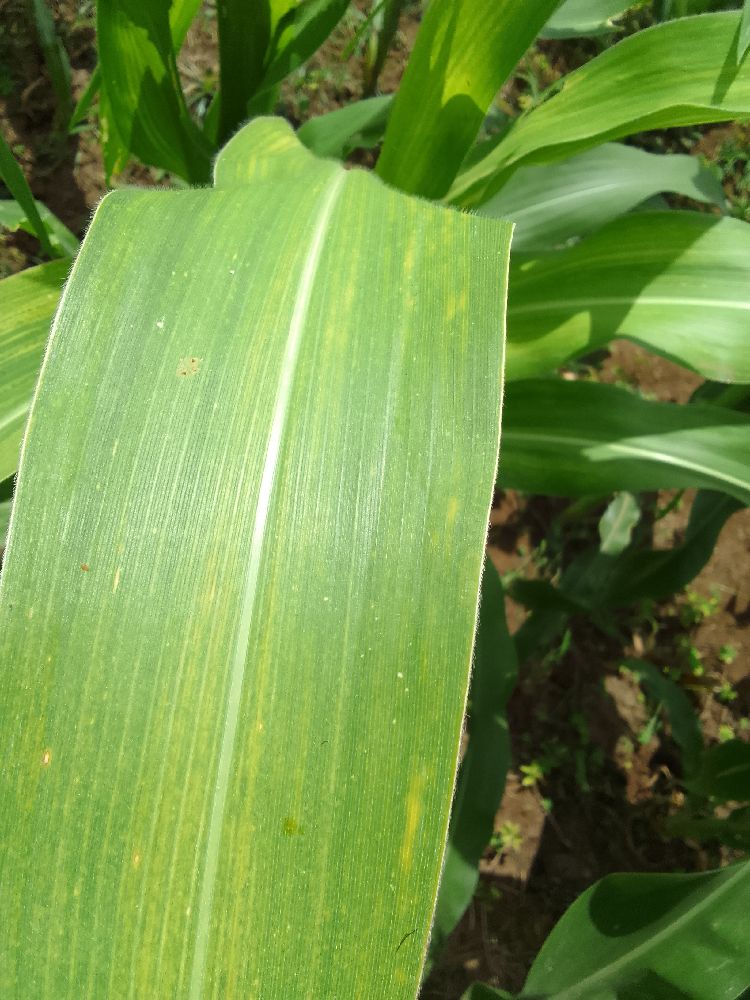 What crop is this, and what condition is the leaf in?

maize, maize lethal necrosis
